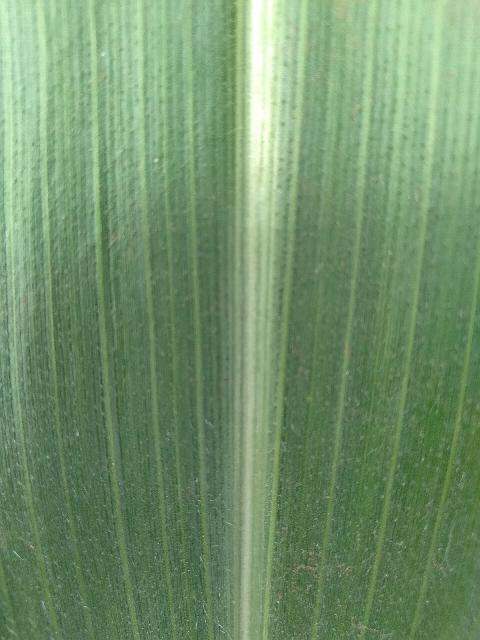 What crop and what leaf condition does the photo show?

maize, healthy
